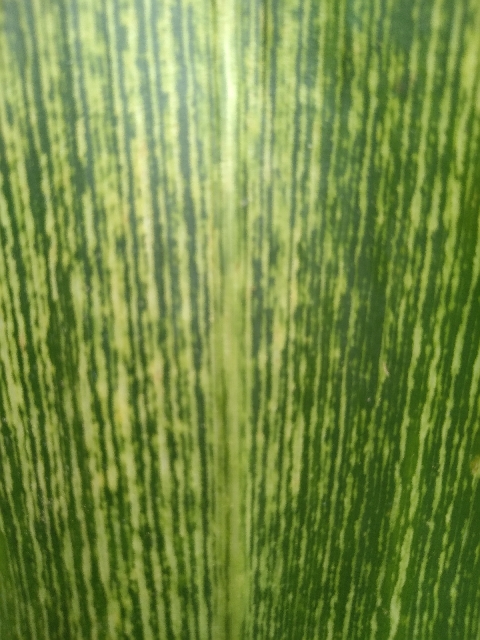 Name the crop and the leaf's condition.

maize, maize streak virus
